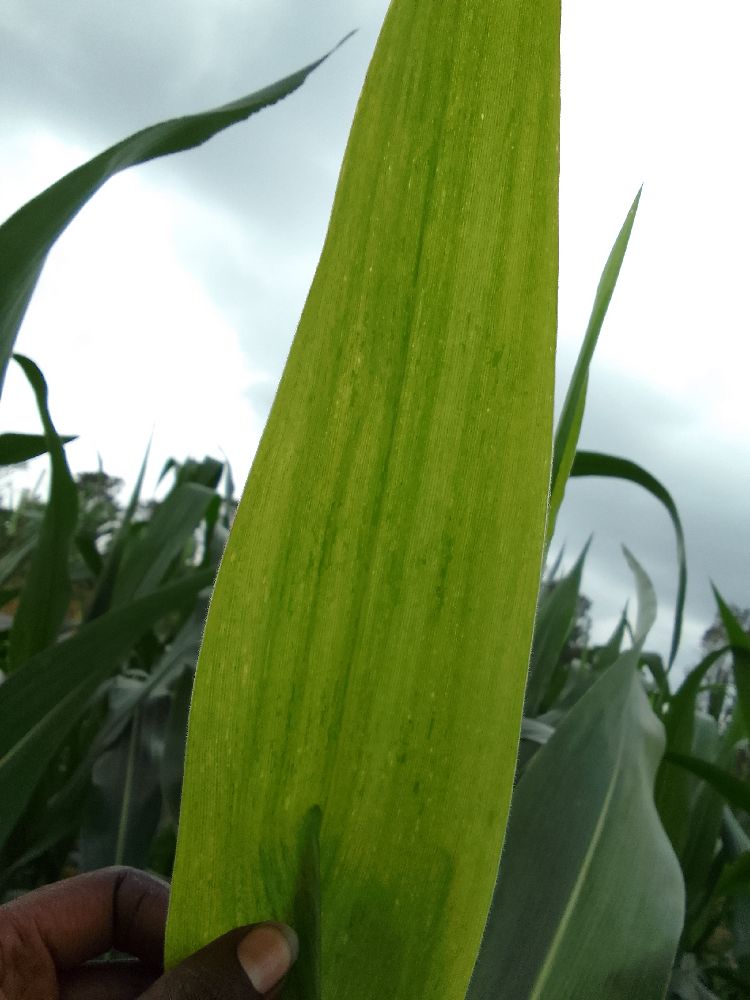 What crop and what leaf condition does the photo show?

maize, maize lethal necrosis
